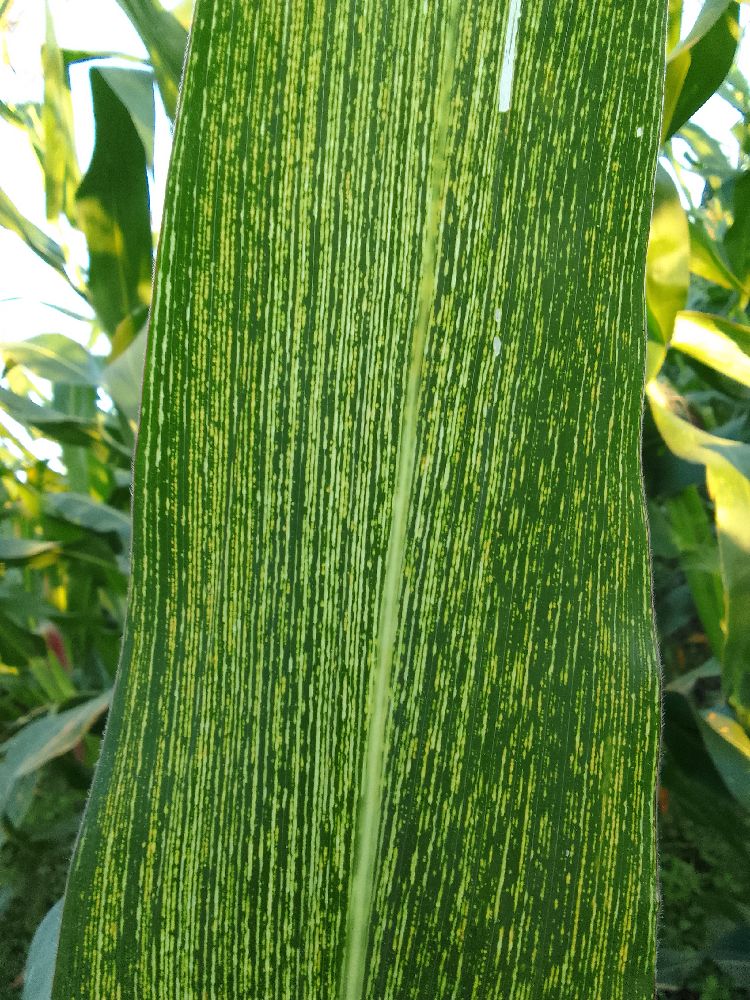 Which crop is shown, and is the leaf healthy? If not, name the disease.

maize, maize streak virus
